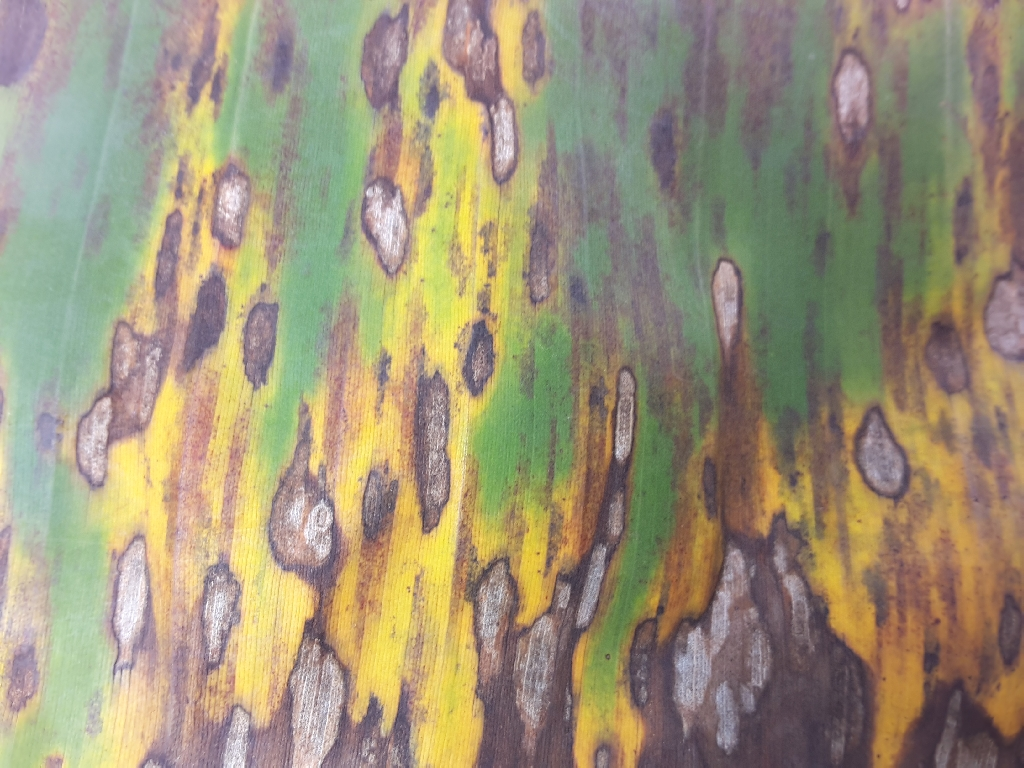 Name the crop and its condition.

banana, black sigatoka
